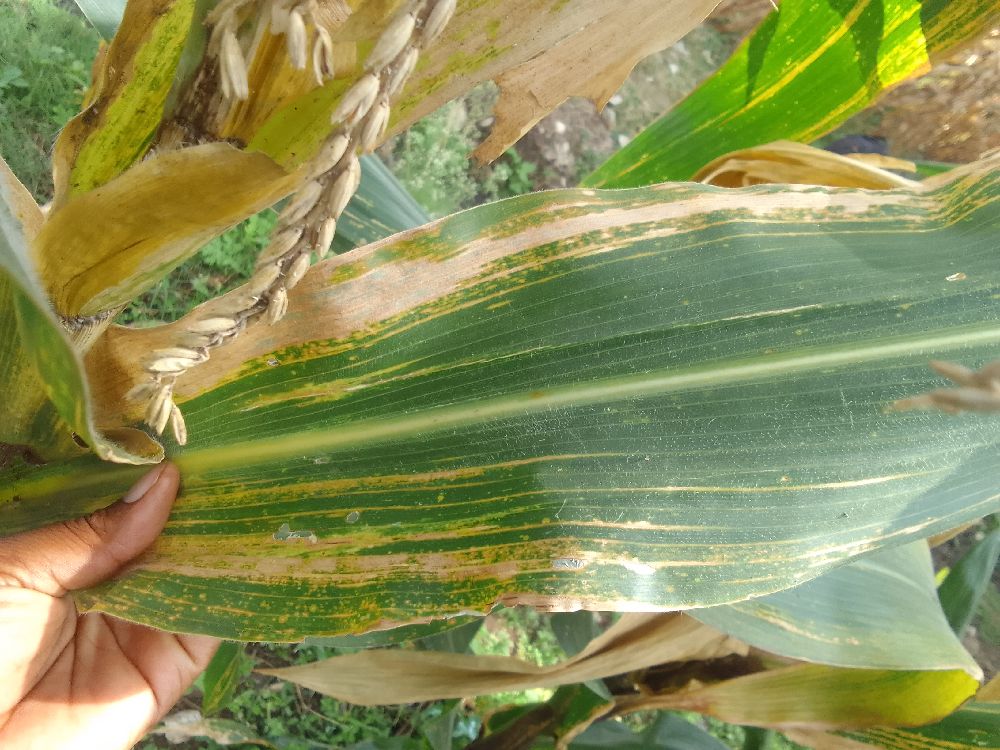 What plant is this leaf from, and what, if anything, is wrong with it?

maize, maize lethal necrosis
